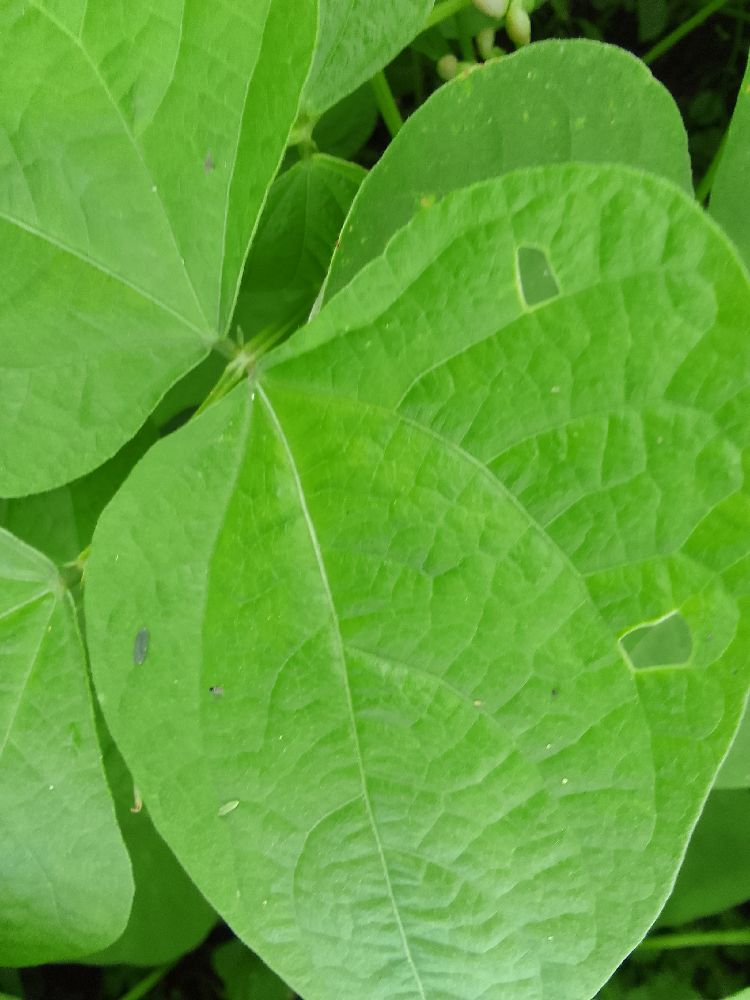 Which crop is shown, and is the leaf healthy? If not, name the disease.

common bean, healthy
